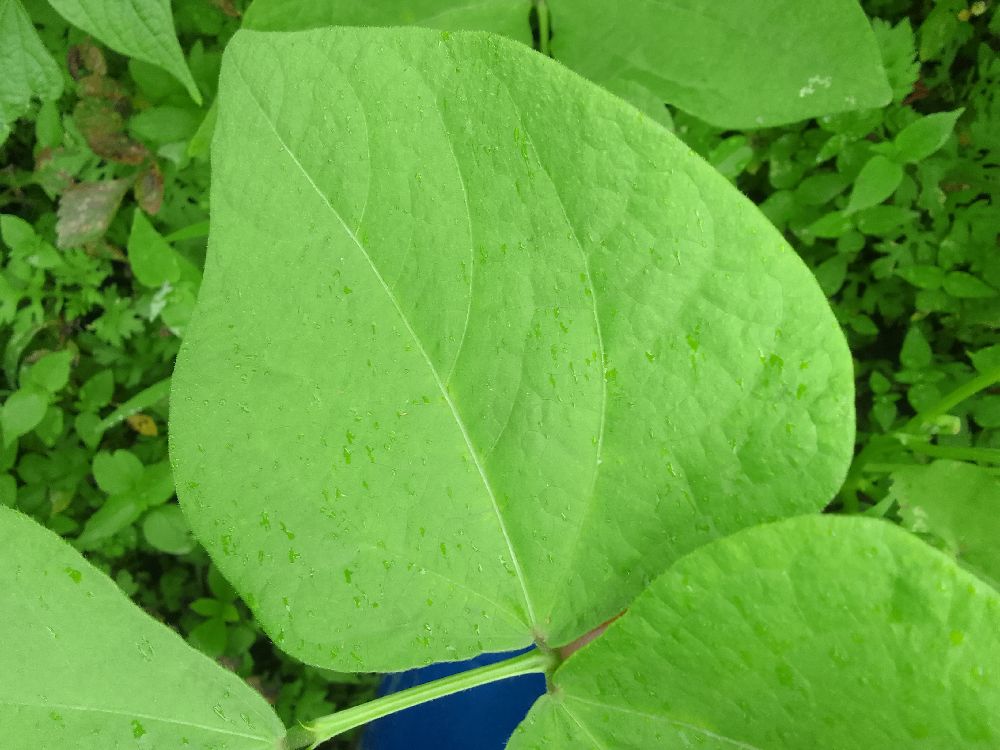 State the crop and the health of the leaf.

common bean, healthy
